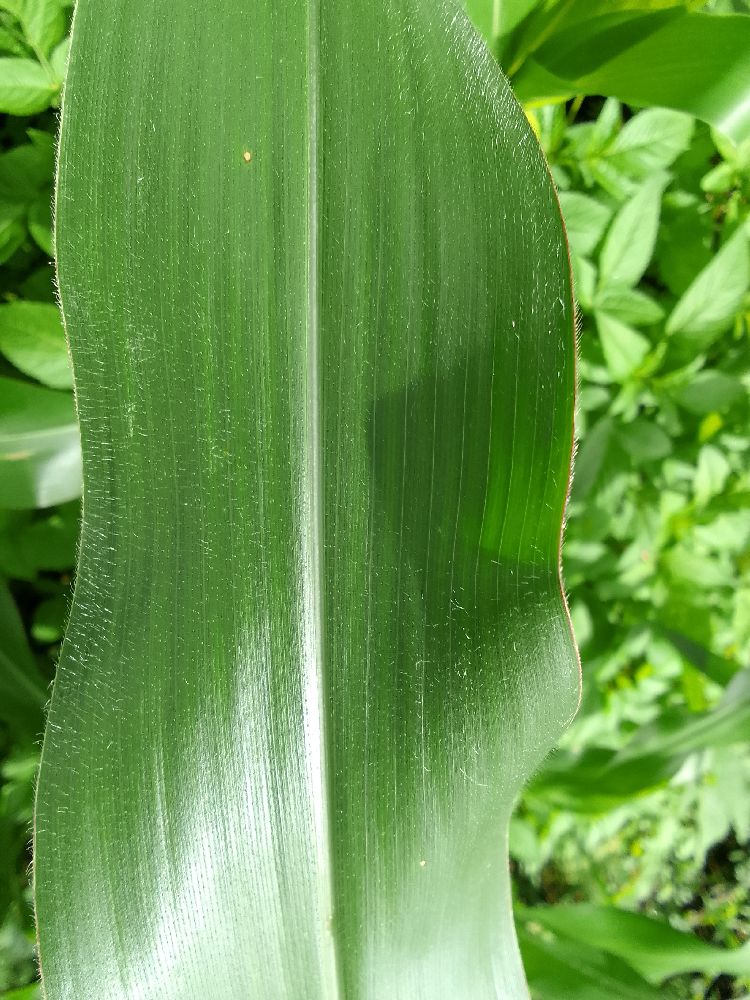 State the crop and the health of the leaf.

maize, healthy
